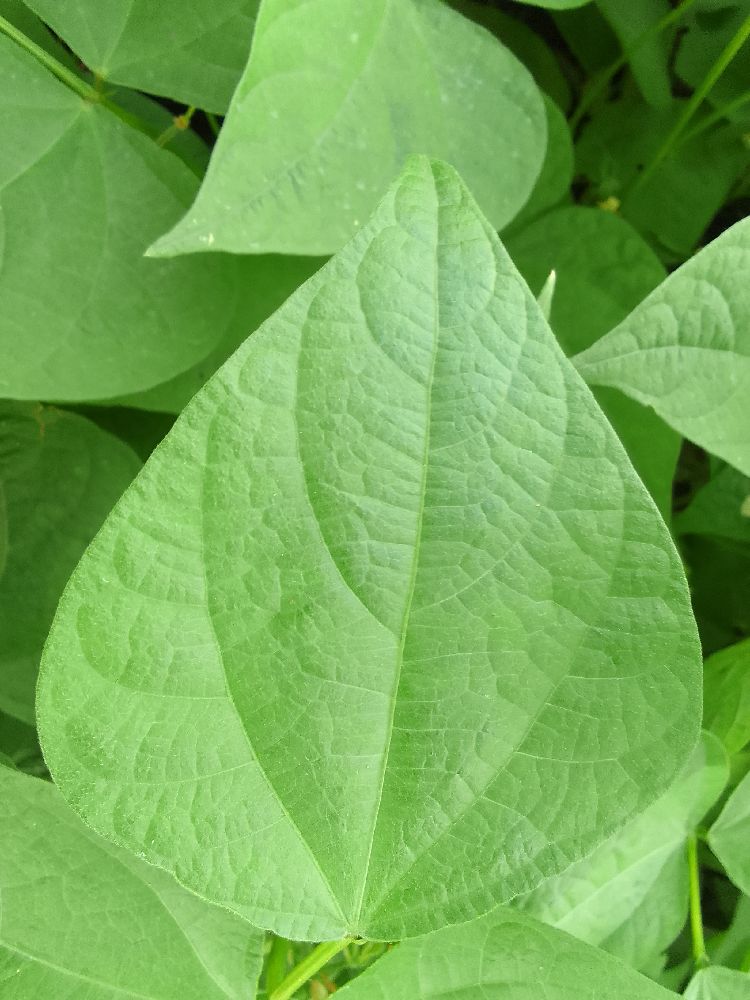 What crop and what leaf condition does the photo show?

common bean, healthy
